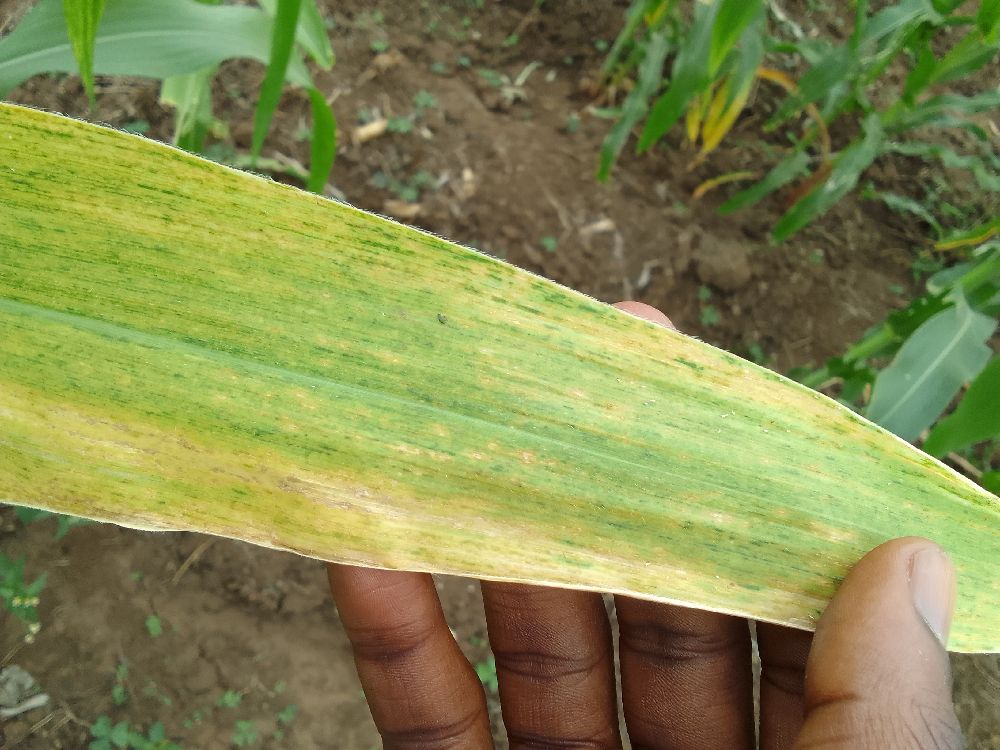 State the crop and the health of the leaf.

maize, maize lethal necrosis
